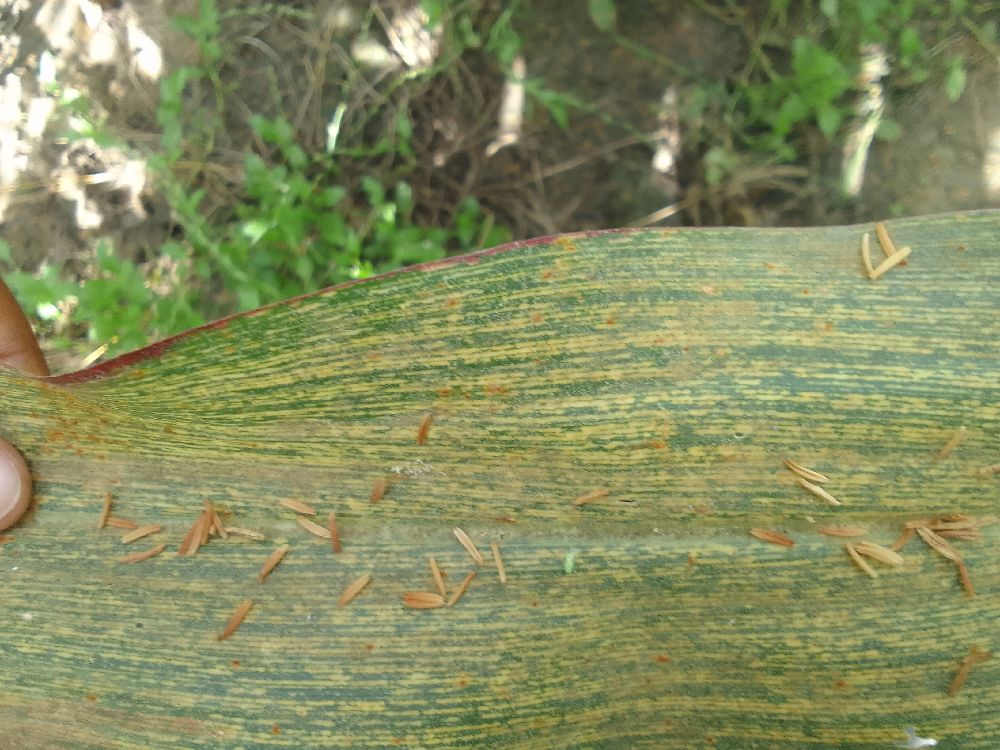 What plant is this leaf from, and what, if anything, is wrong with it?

maize, maize streak virus
